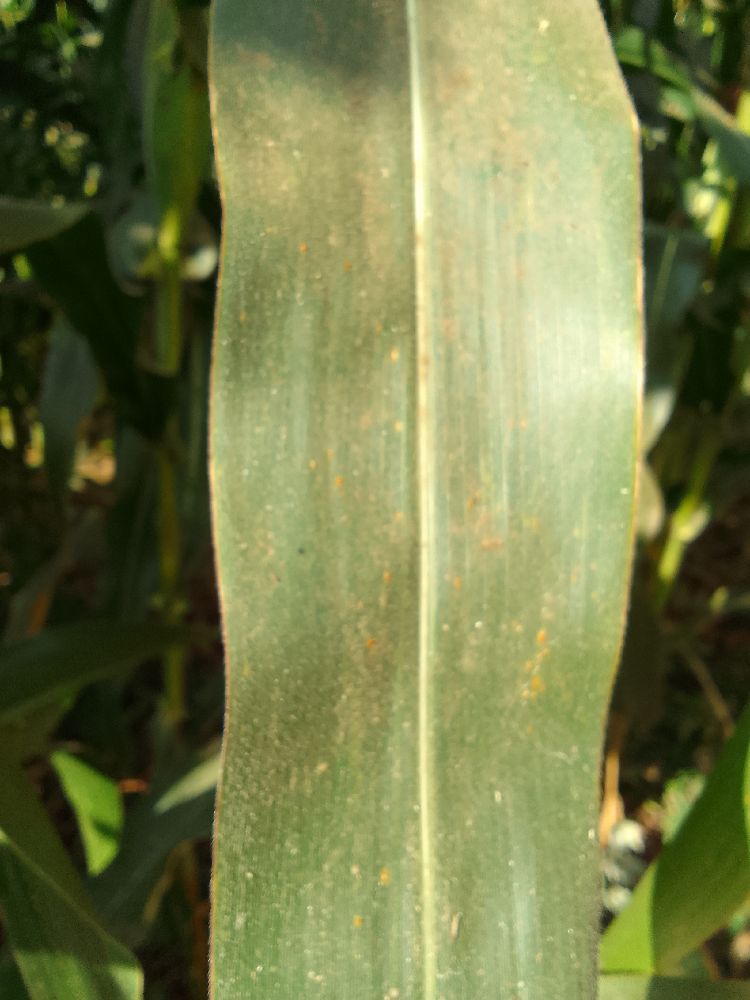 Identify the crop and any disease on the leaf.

maize, healthy
